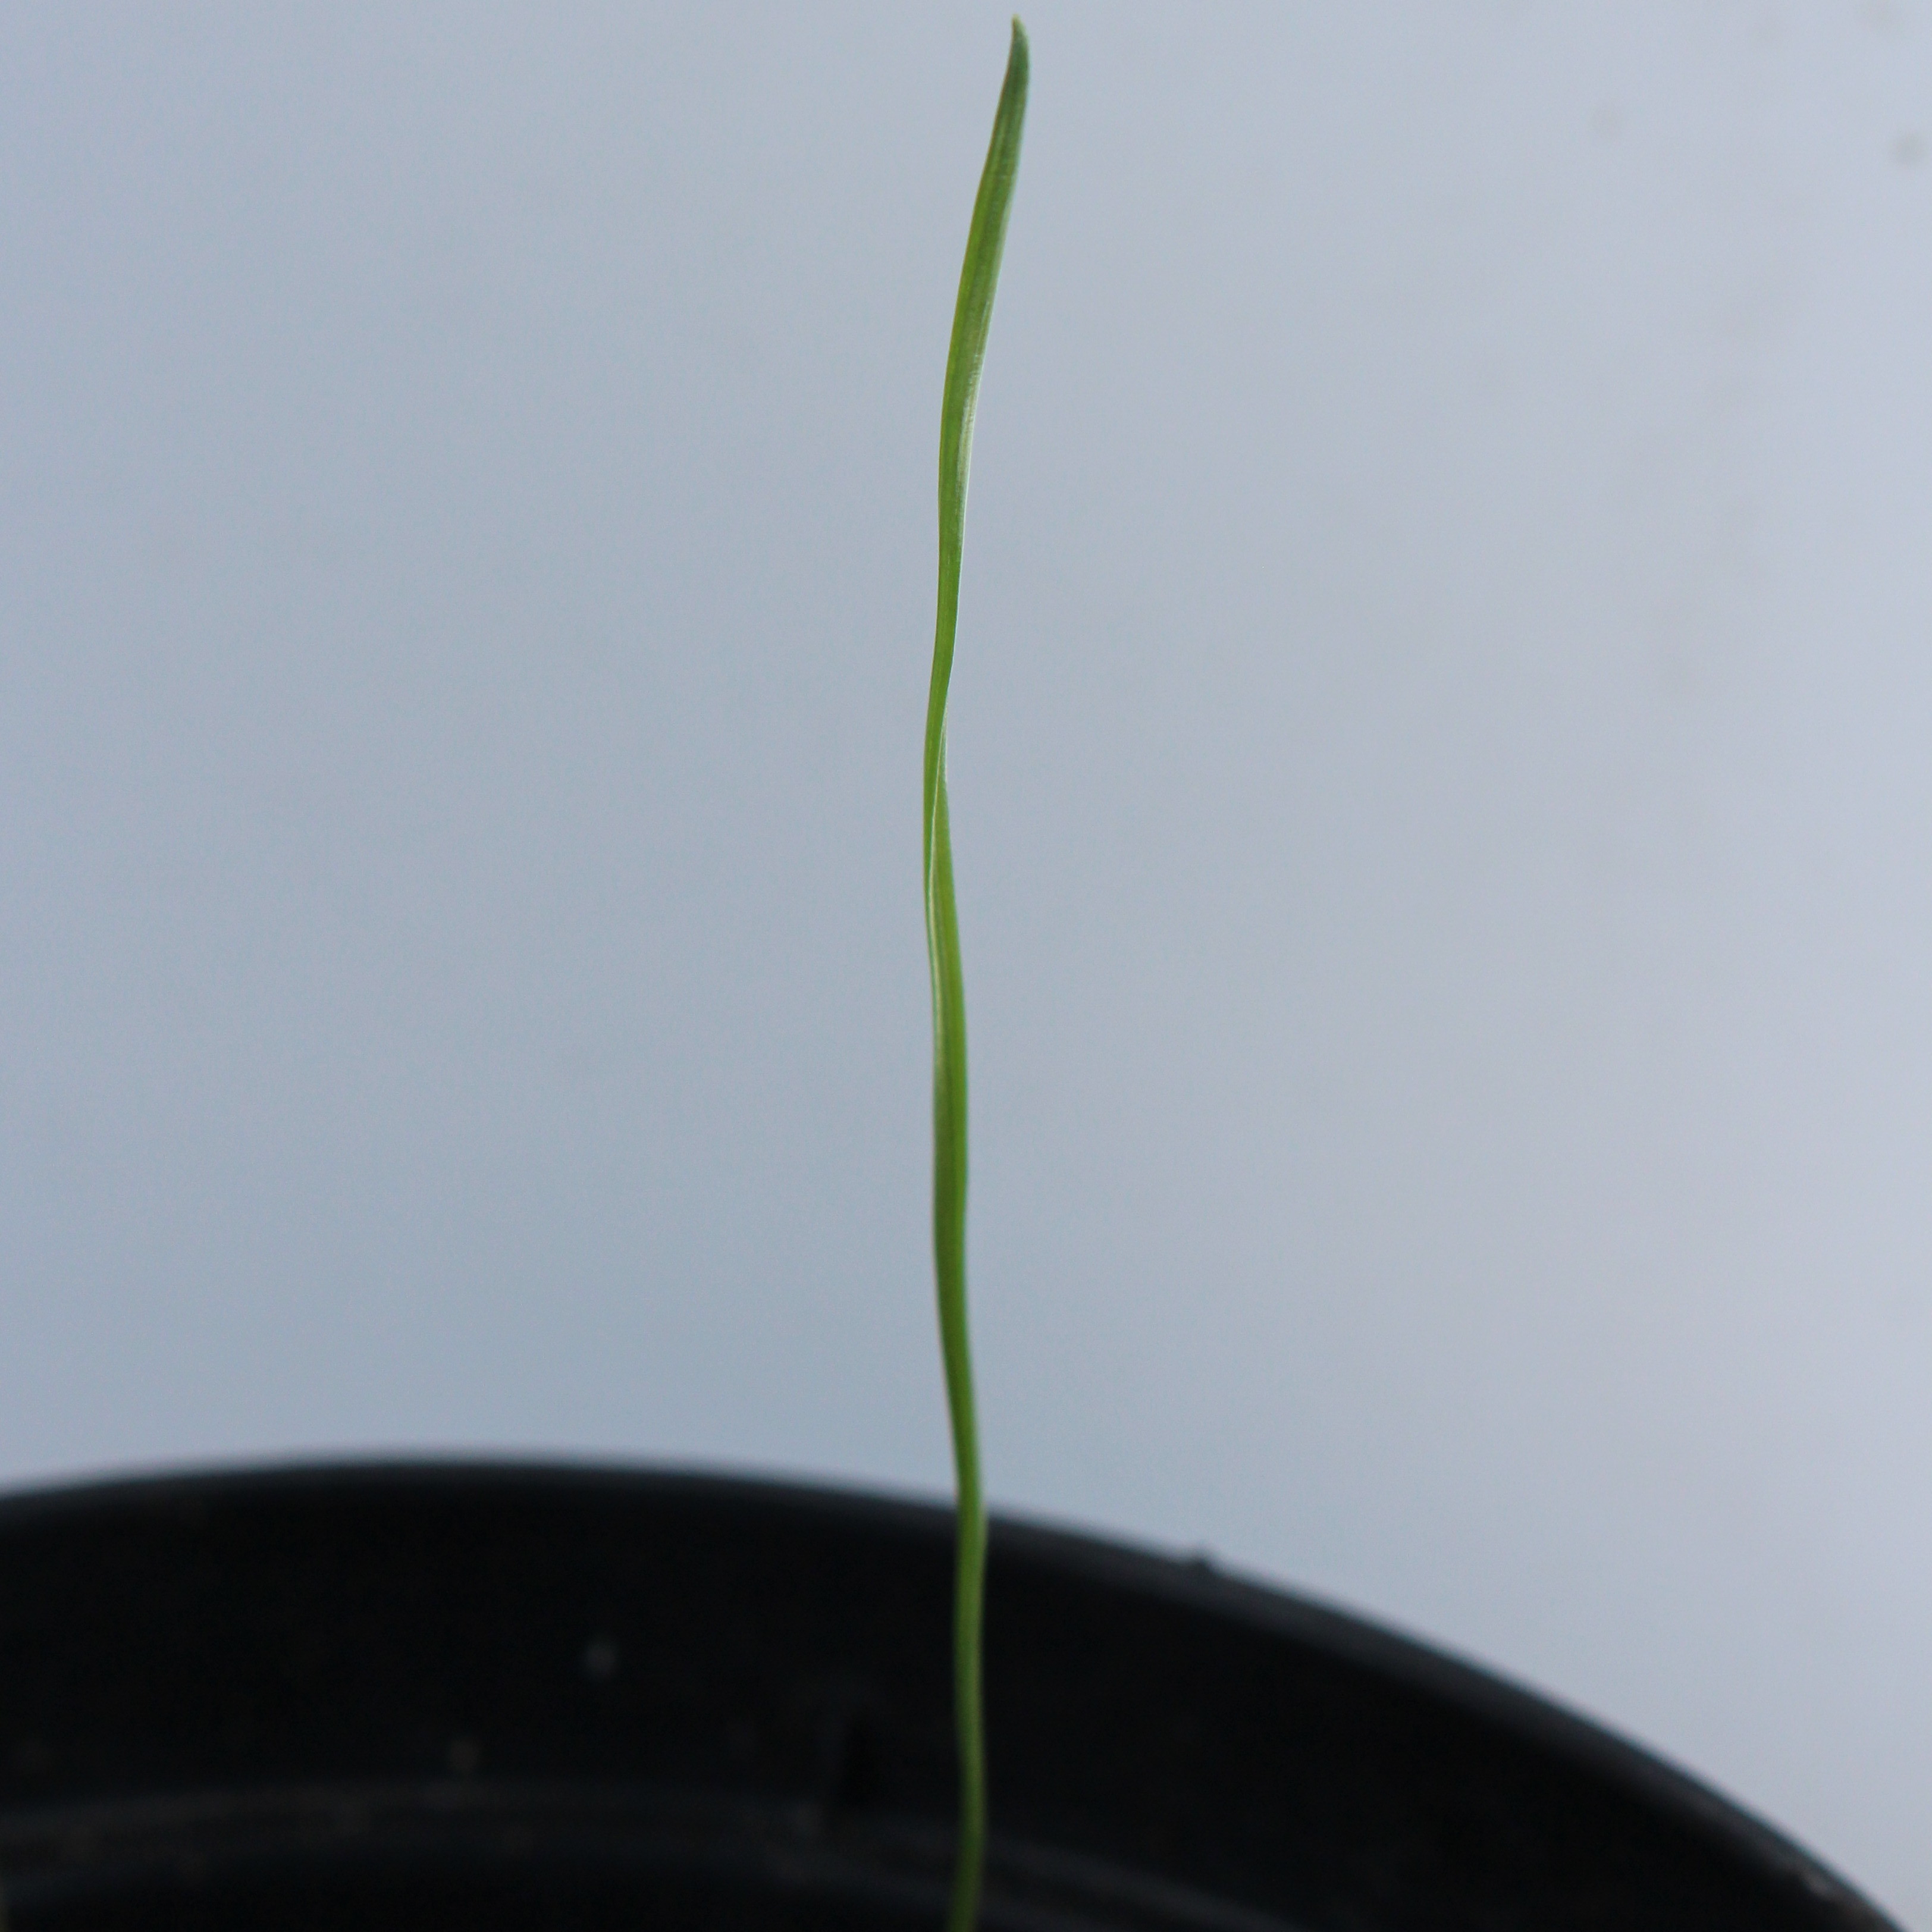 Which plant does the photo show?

Lolium multiflorum
